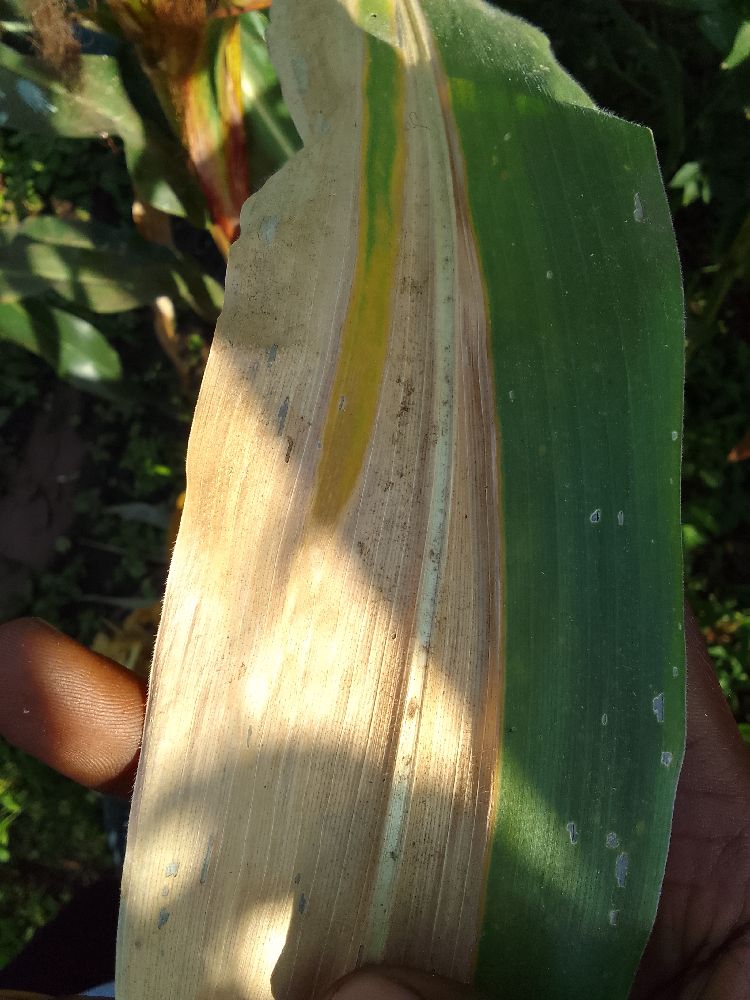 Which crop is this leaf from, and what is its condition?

maize, maize lethal necrosis
